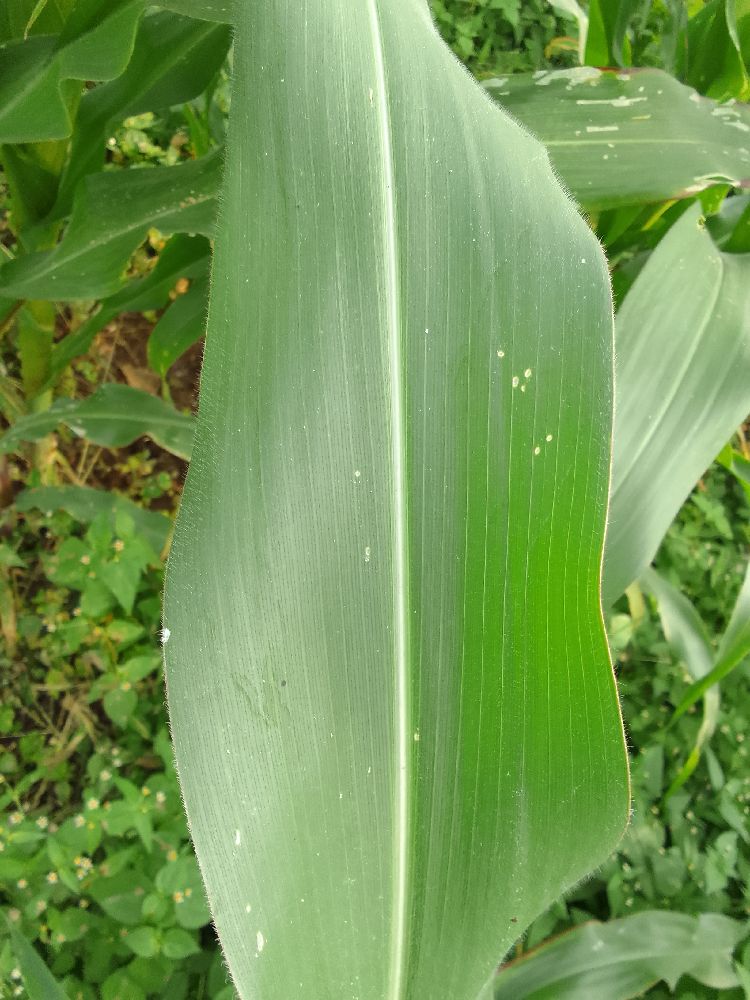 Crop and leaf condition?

maize, healthy
